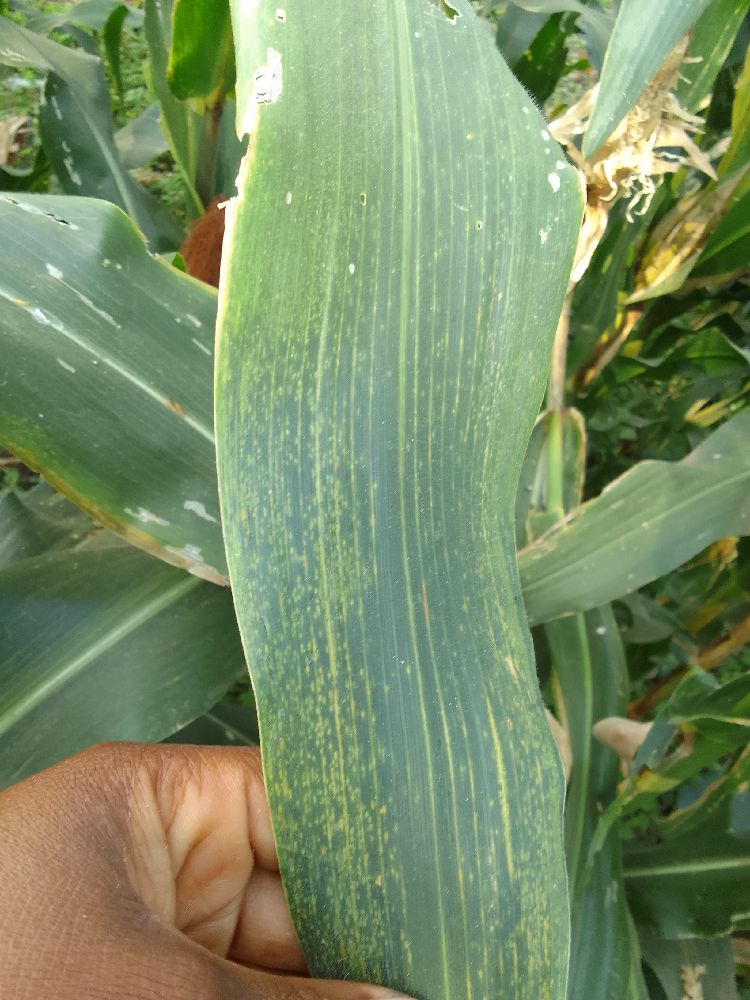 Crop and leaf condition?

maize, maize lethal necrosis
